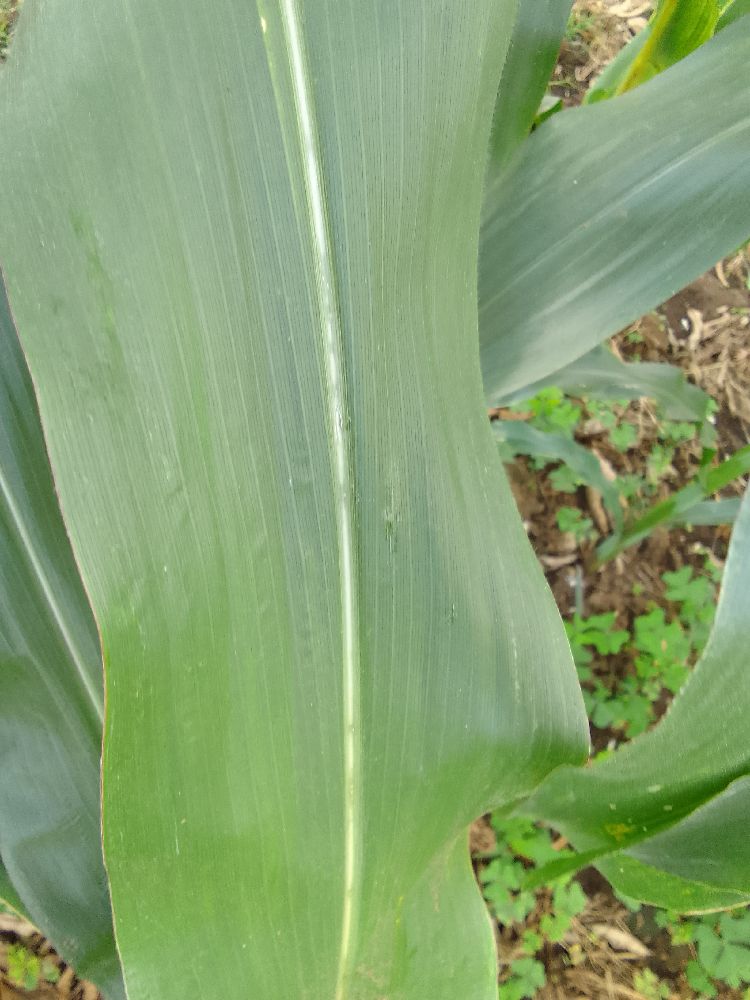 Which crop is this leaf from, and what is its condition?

maize, healthy
